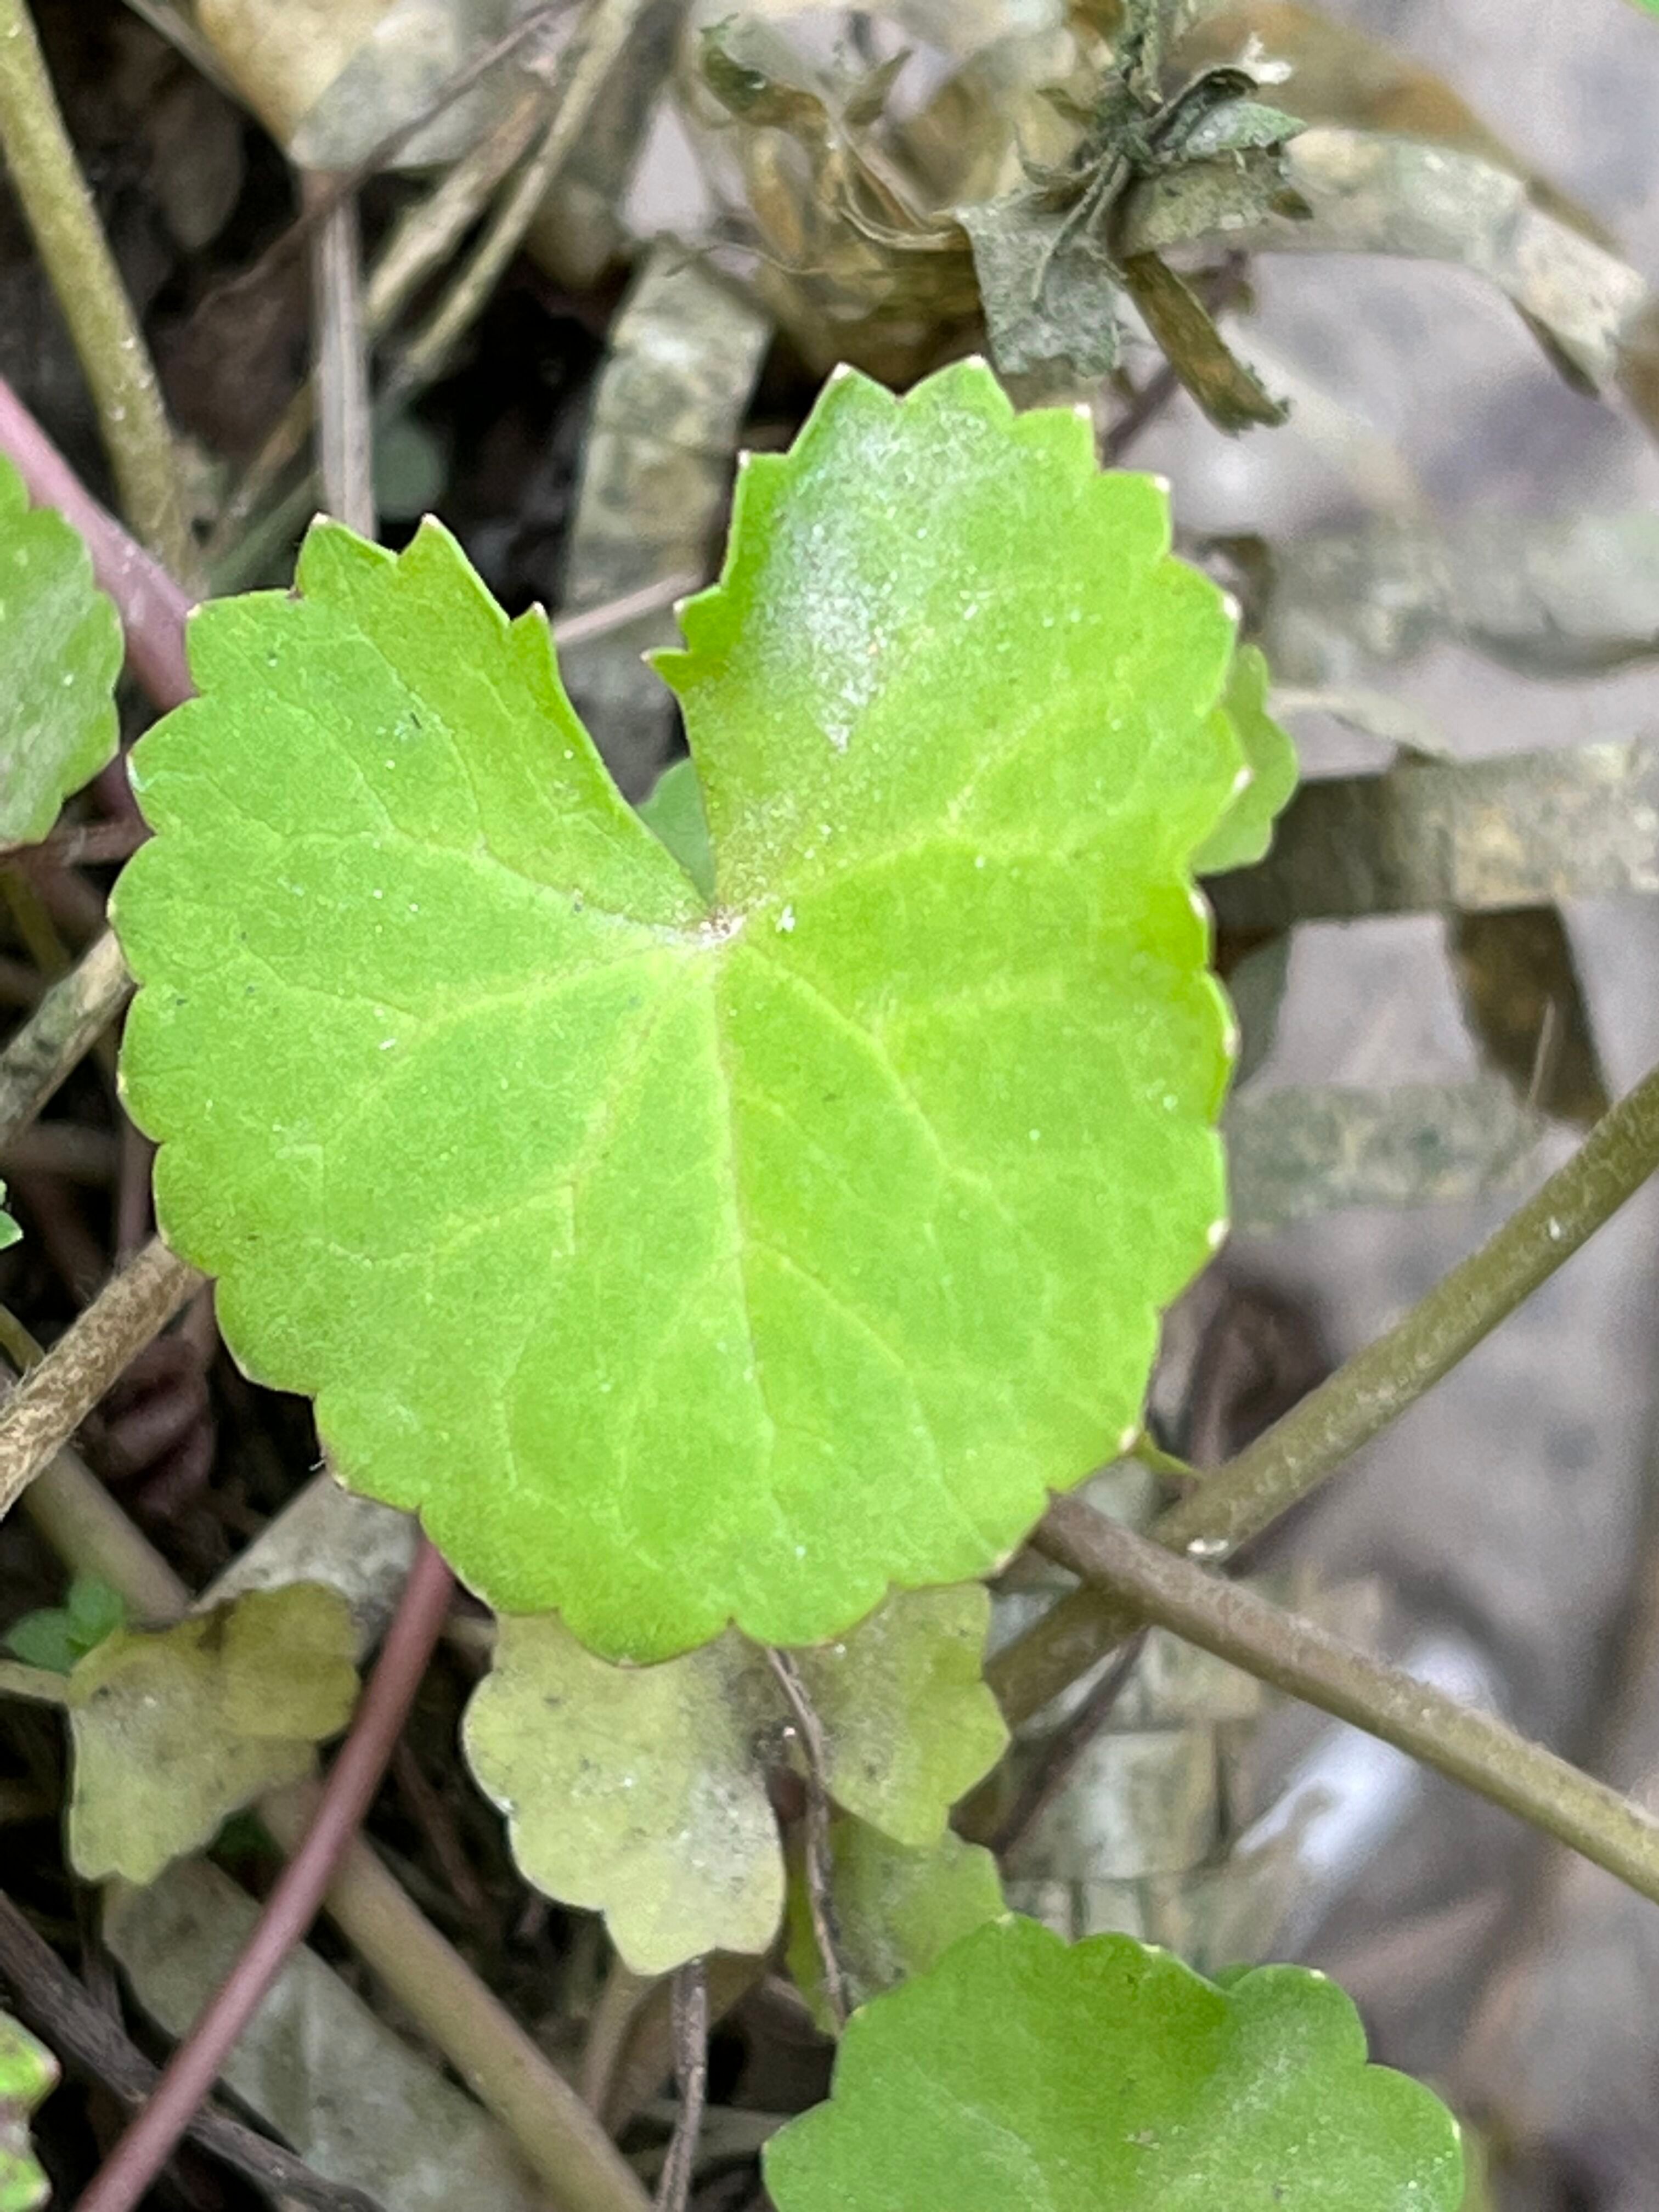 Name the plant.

thankuni
